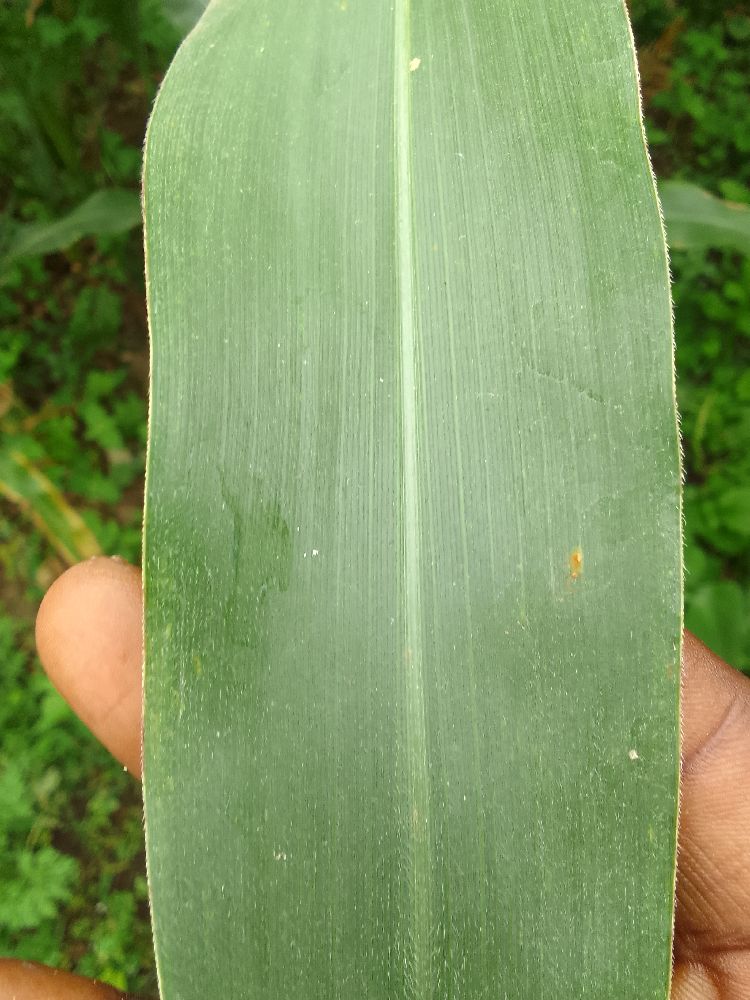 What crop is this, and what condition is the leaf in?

maize, healthy
